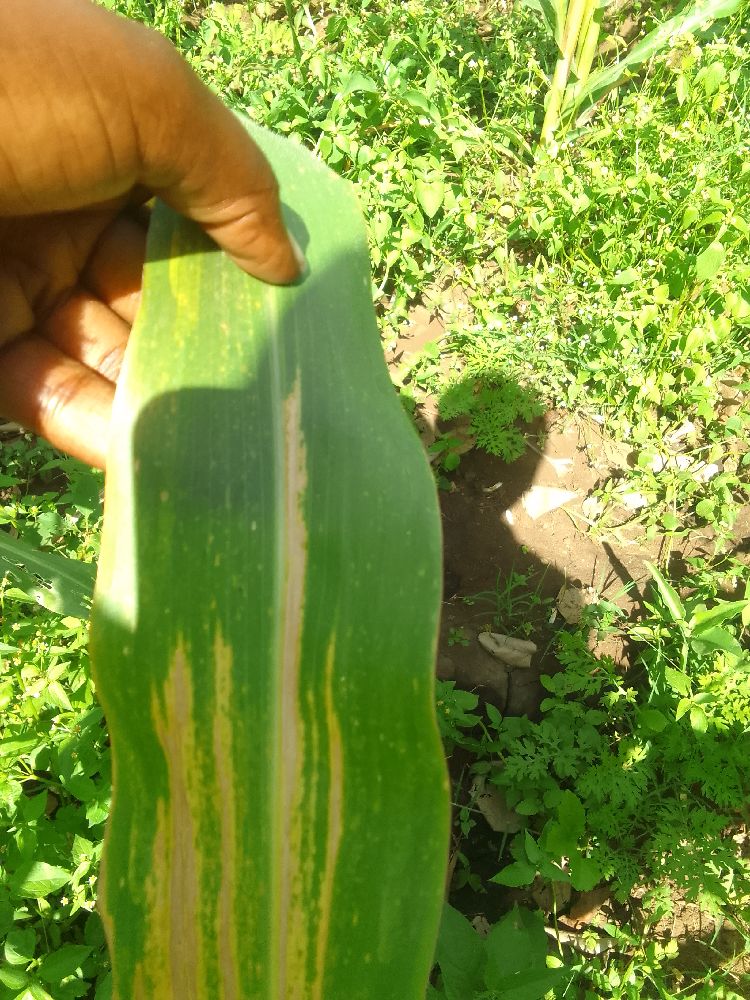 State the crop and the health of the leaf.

maize, maize lethal necrosis
